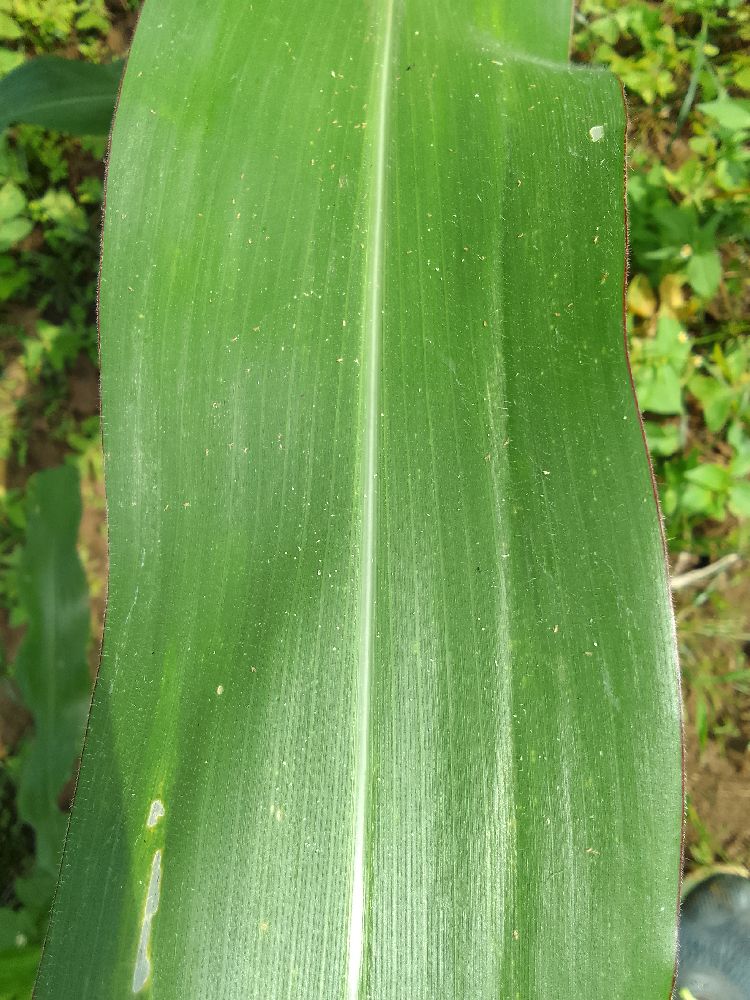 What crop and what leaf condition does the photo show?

maize, healthy
